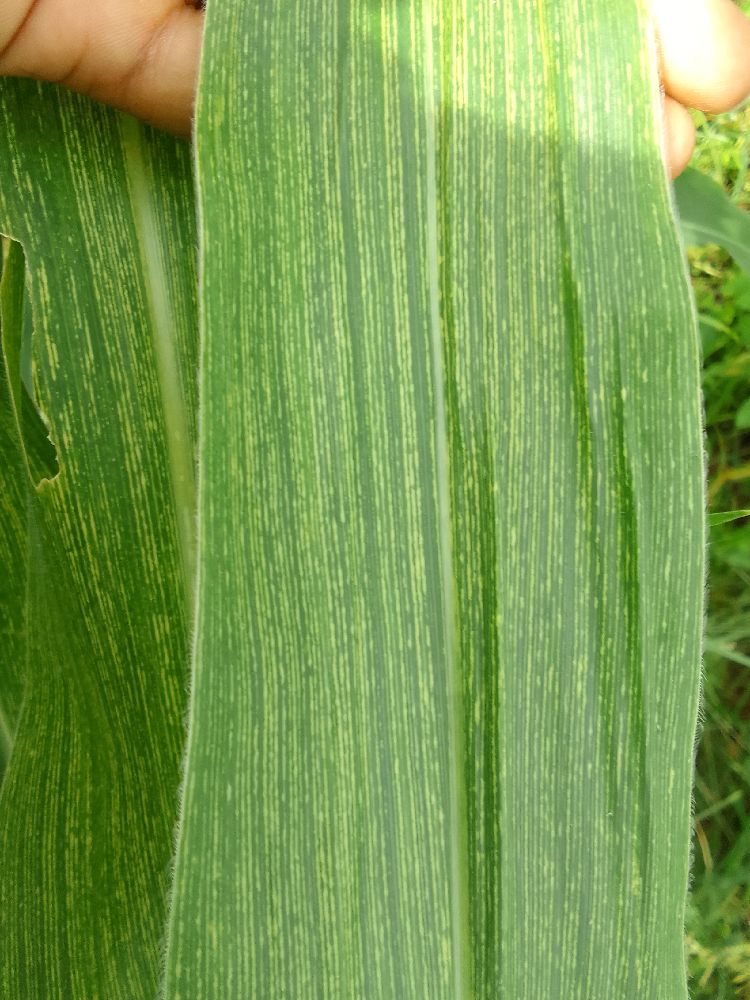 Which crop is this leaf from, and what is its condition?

maize, maize streak virus
